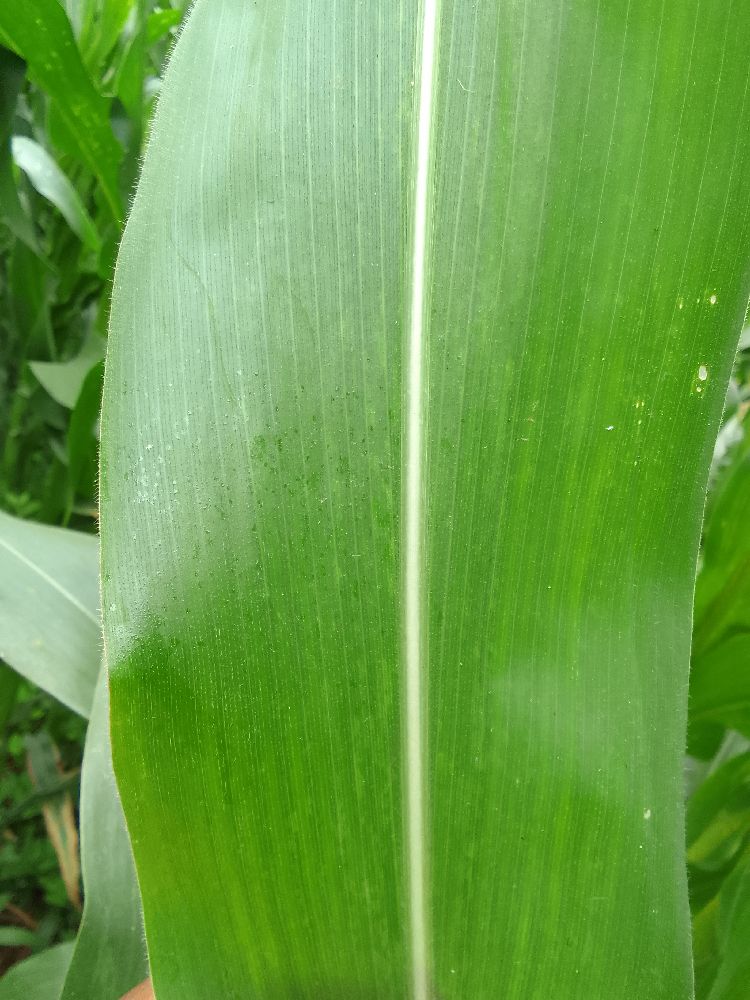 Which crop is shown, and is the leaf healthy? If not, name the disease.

maize, healthy
